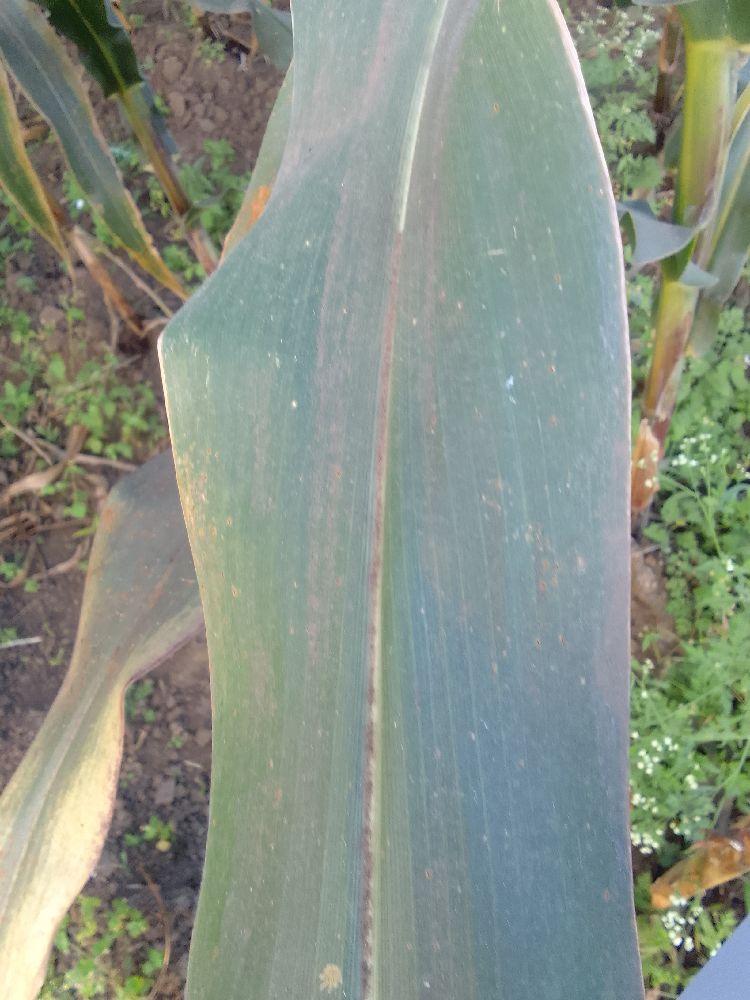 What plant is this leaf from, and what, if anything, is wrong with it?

maize, healthy
